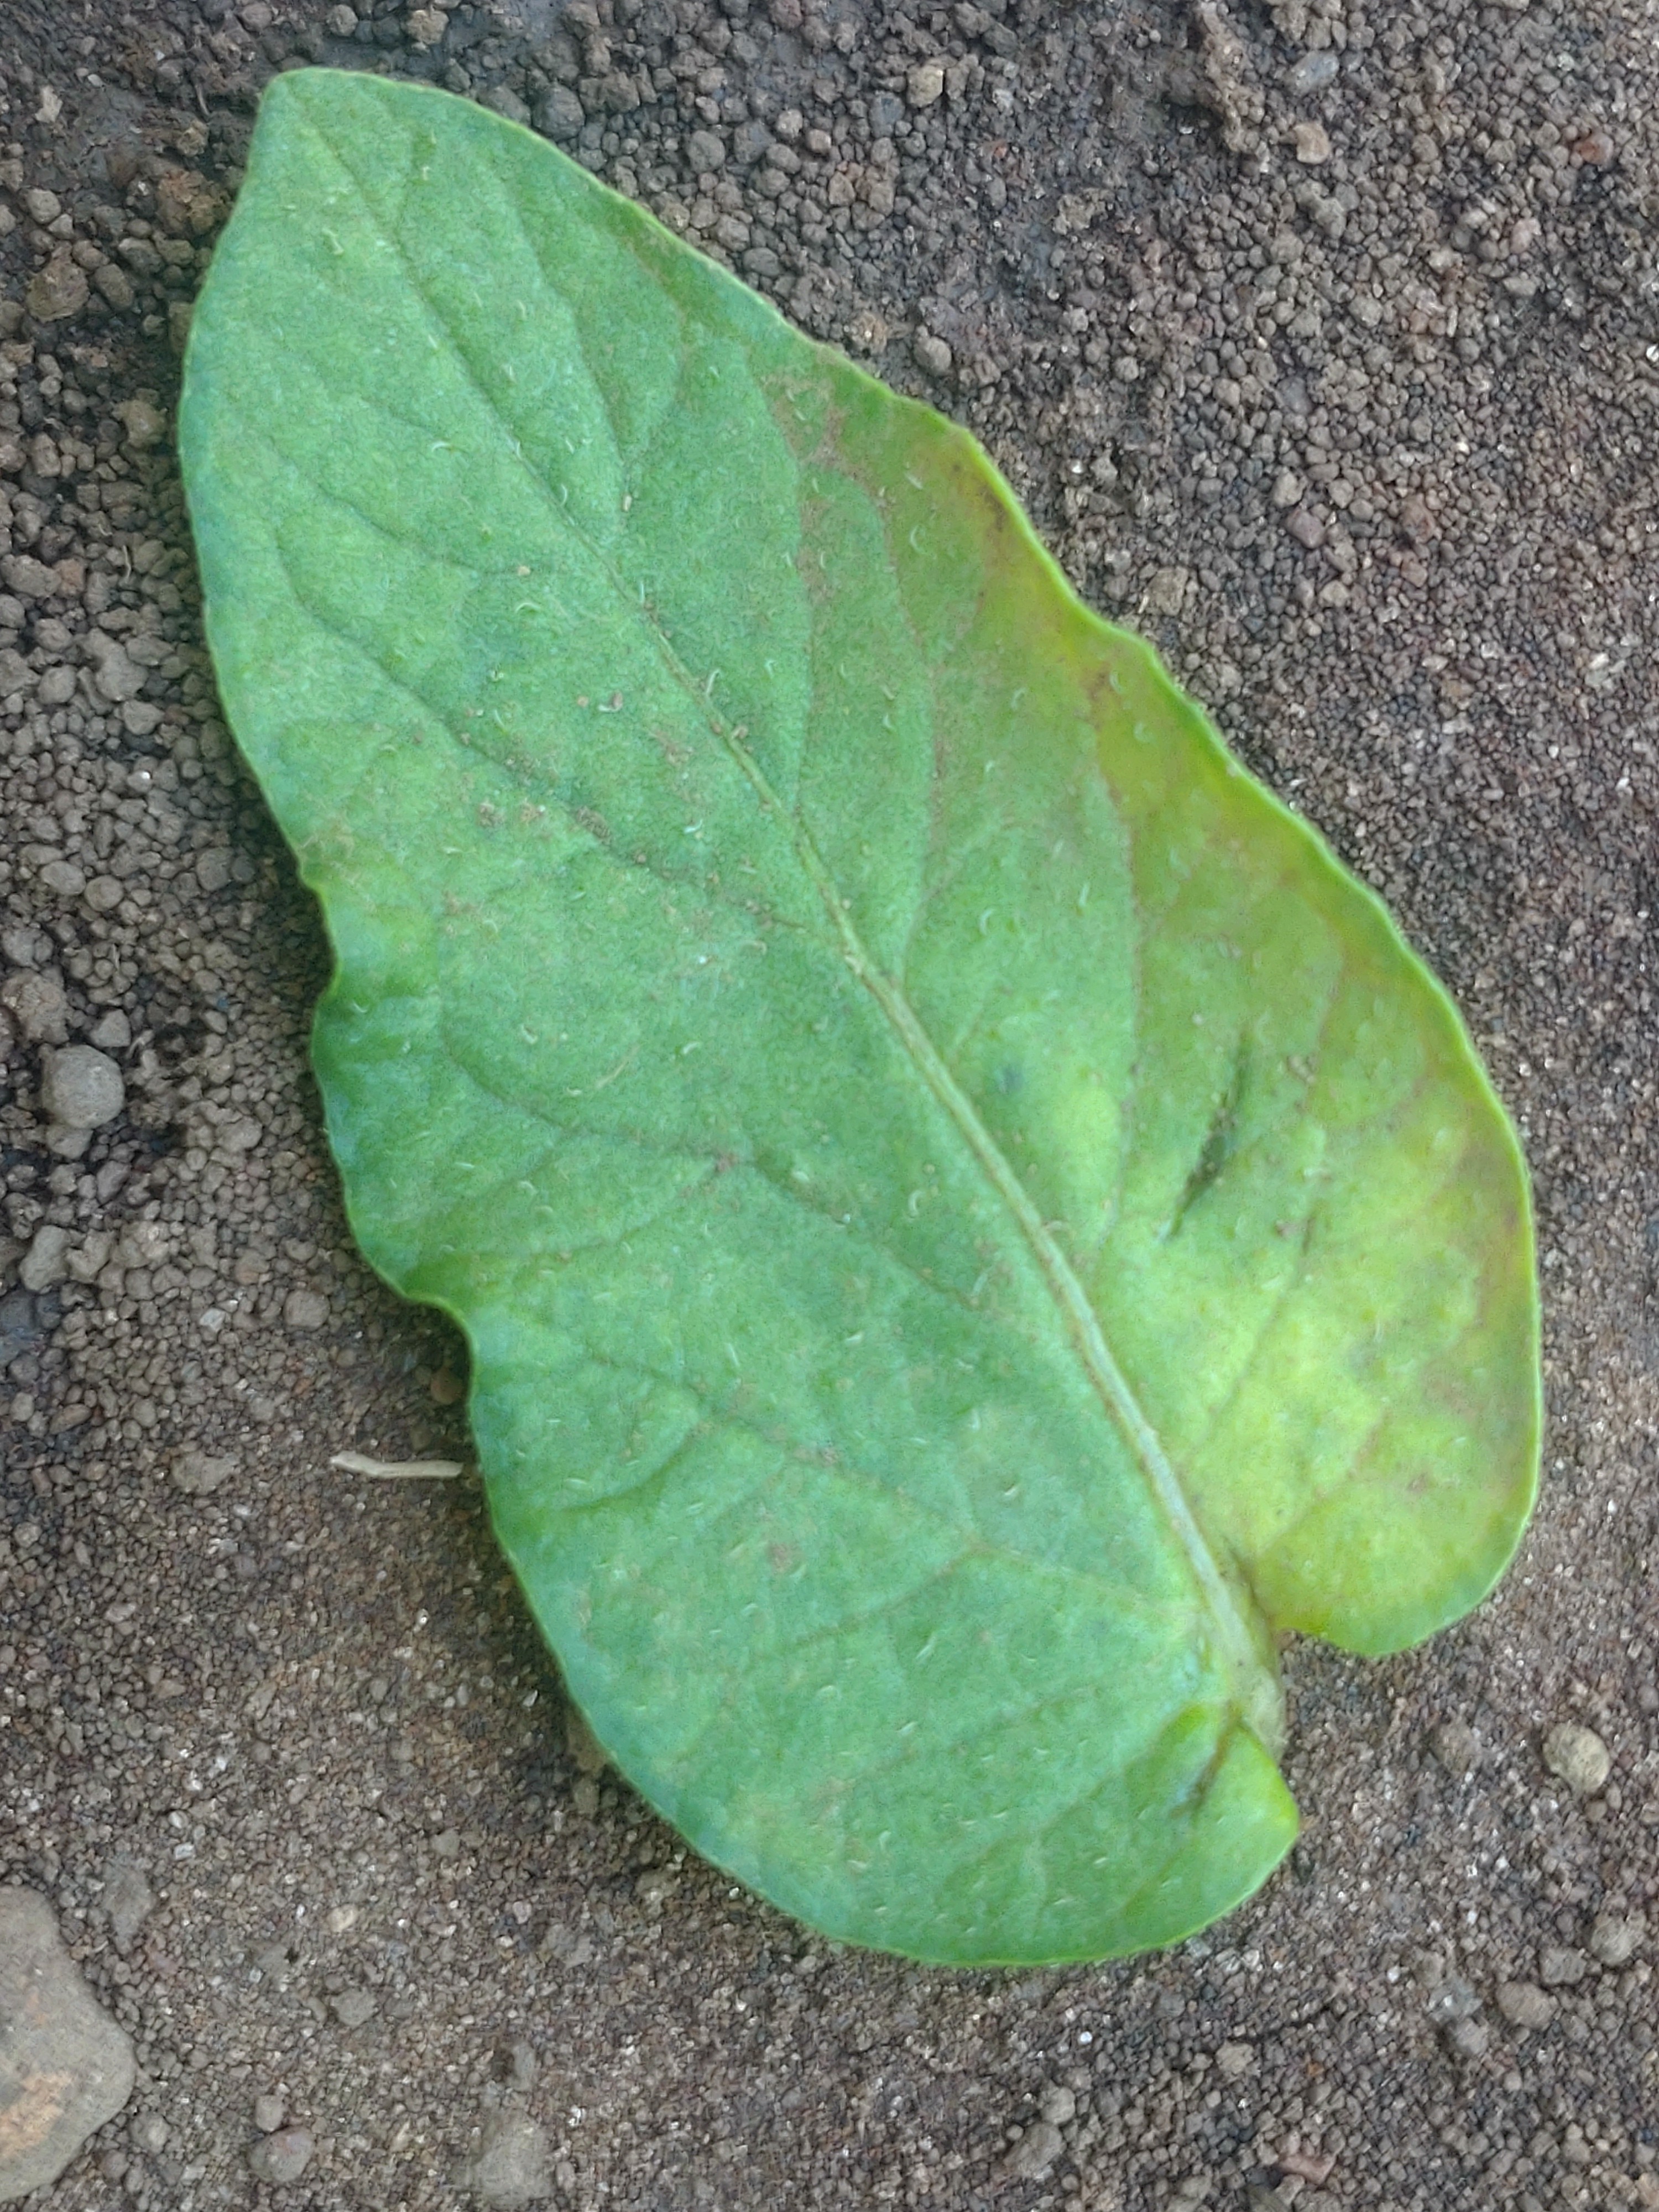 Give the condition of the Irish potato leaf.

late blight
